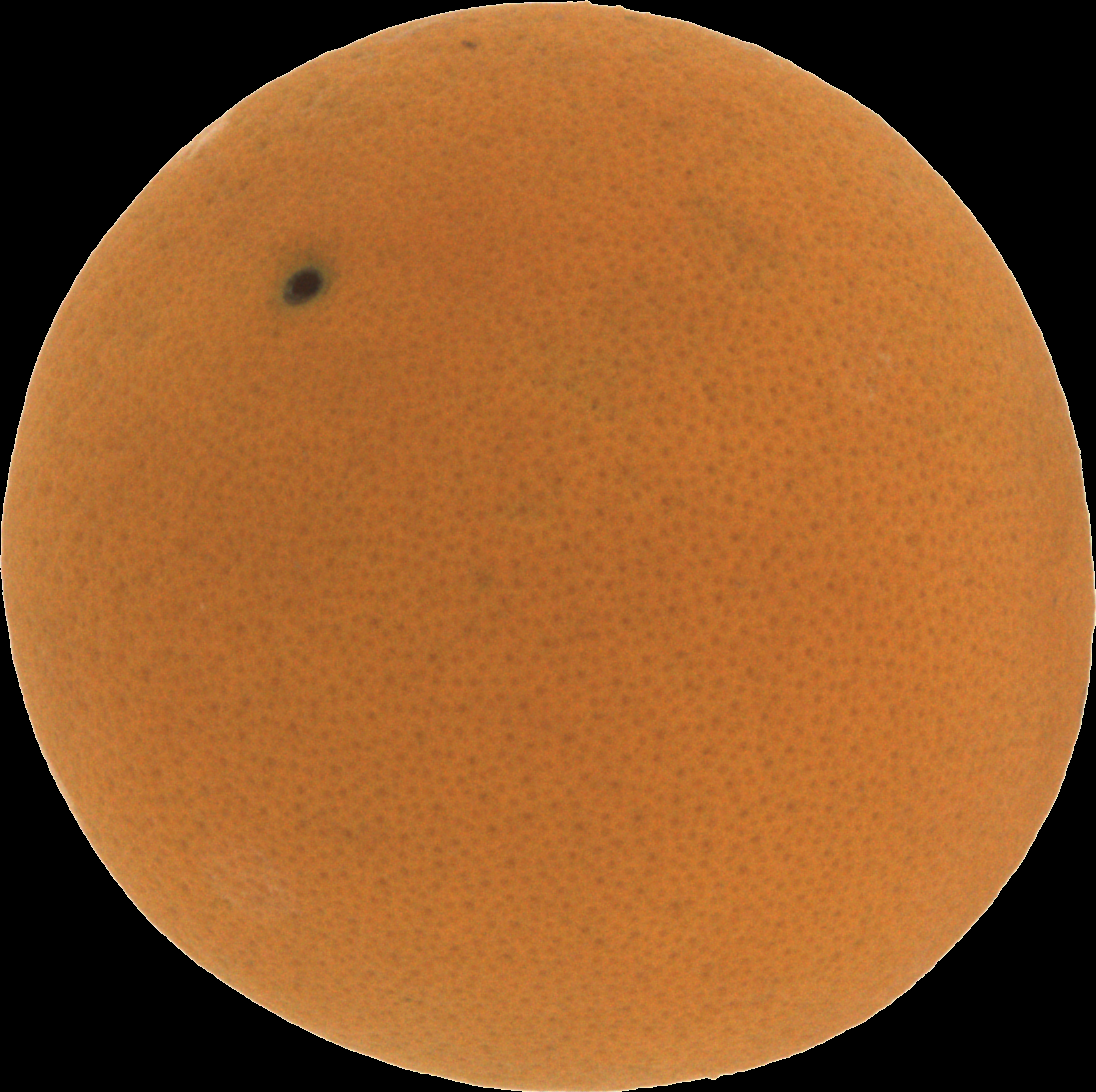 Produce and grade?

orange, good
